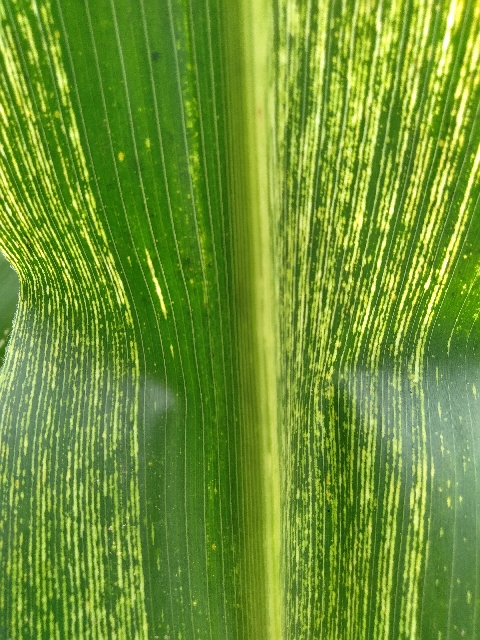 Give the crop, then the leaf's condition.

maize, maize streak virus
